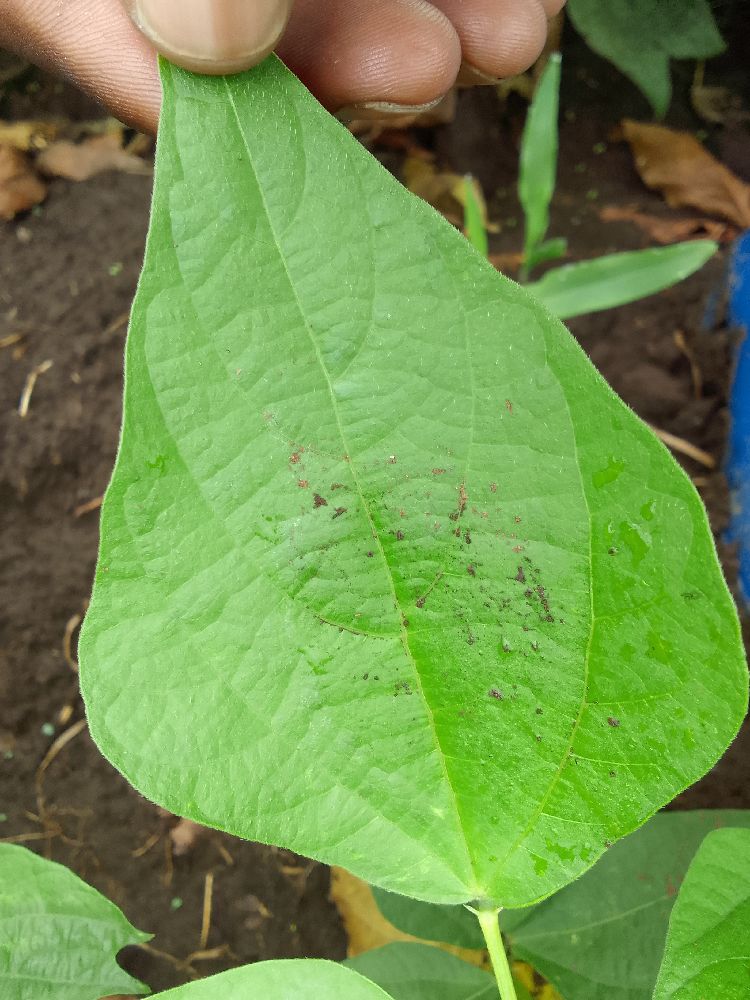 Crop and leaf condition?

common bean, healthy
